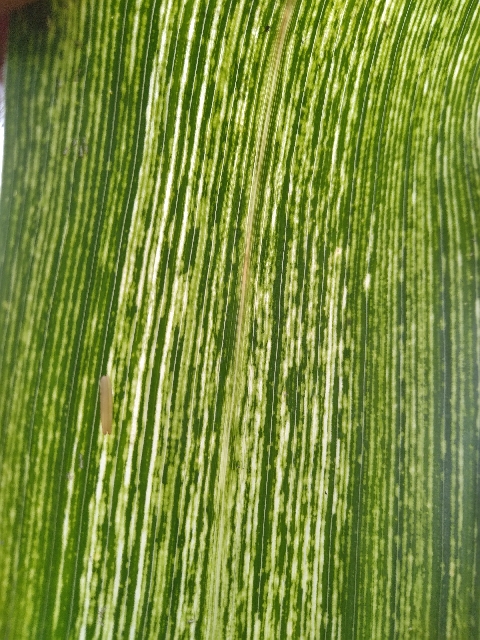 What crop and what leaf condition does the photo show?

maize, maize streak virus
